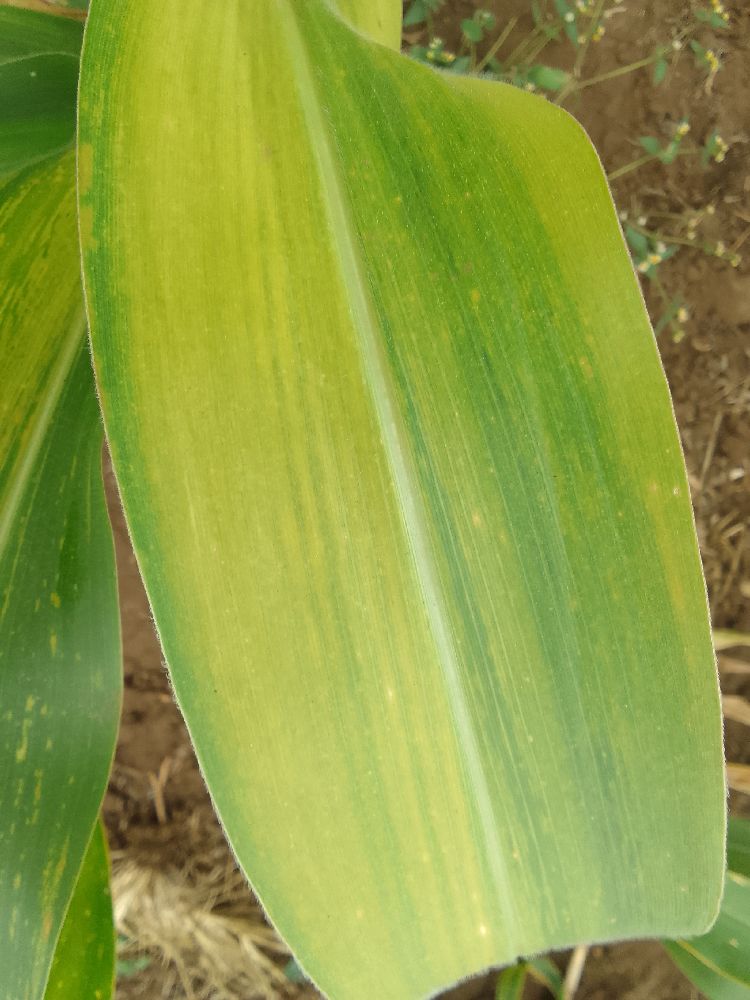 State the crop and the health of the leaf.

maize, maize lethal necrosis
